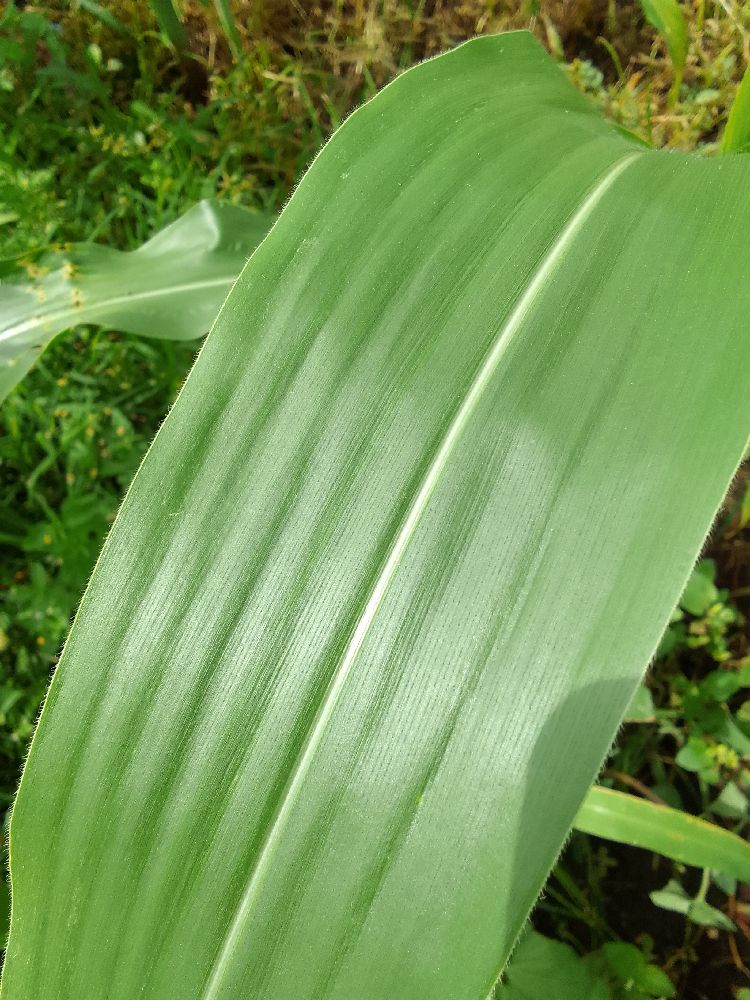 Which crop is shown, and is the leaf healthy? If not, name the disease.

maize, healthy
